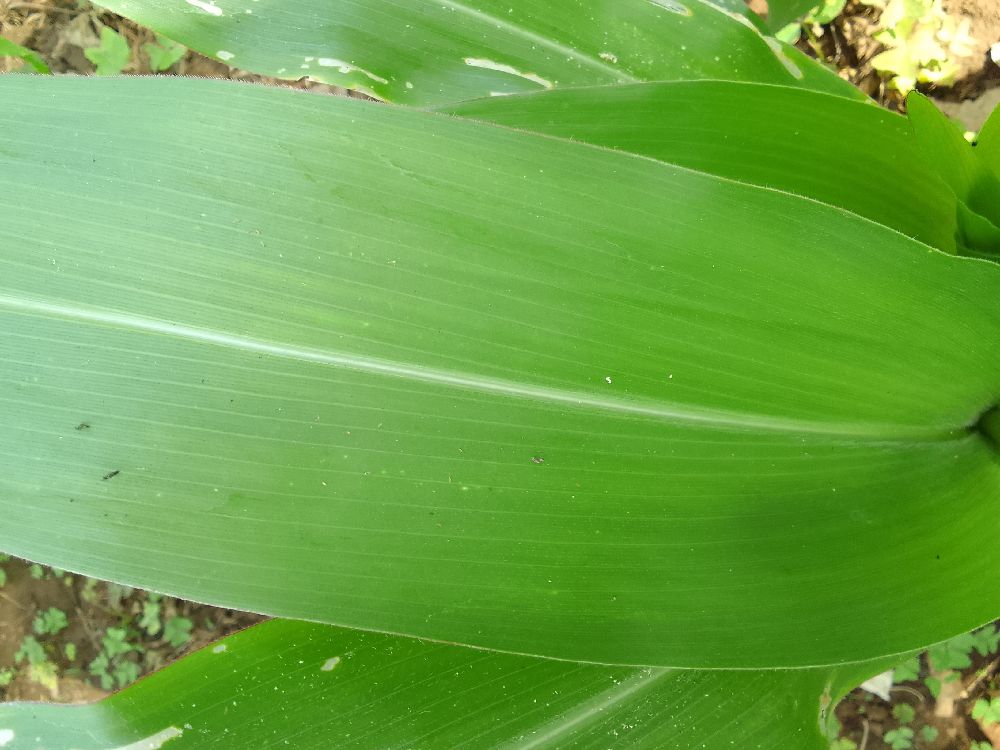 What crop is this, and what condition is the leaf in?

maize, healthy
